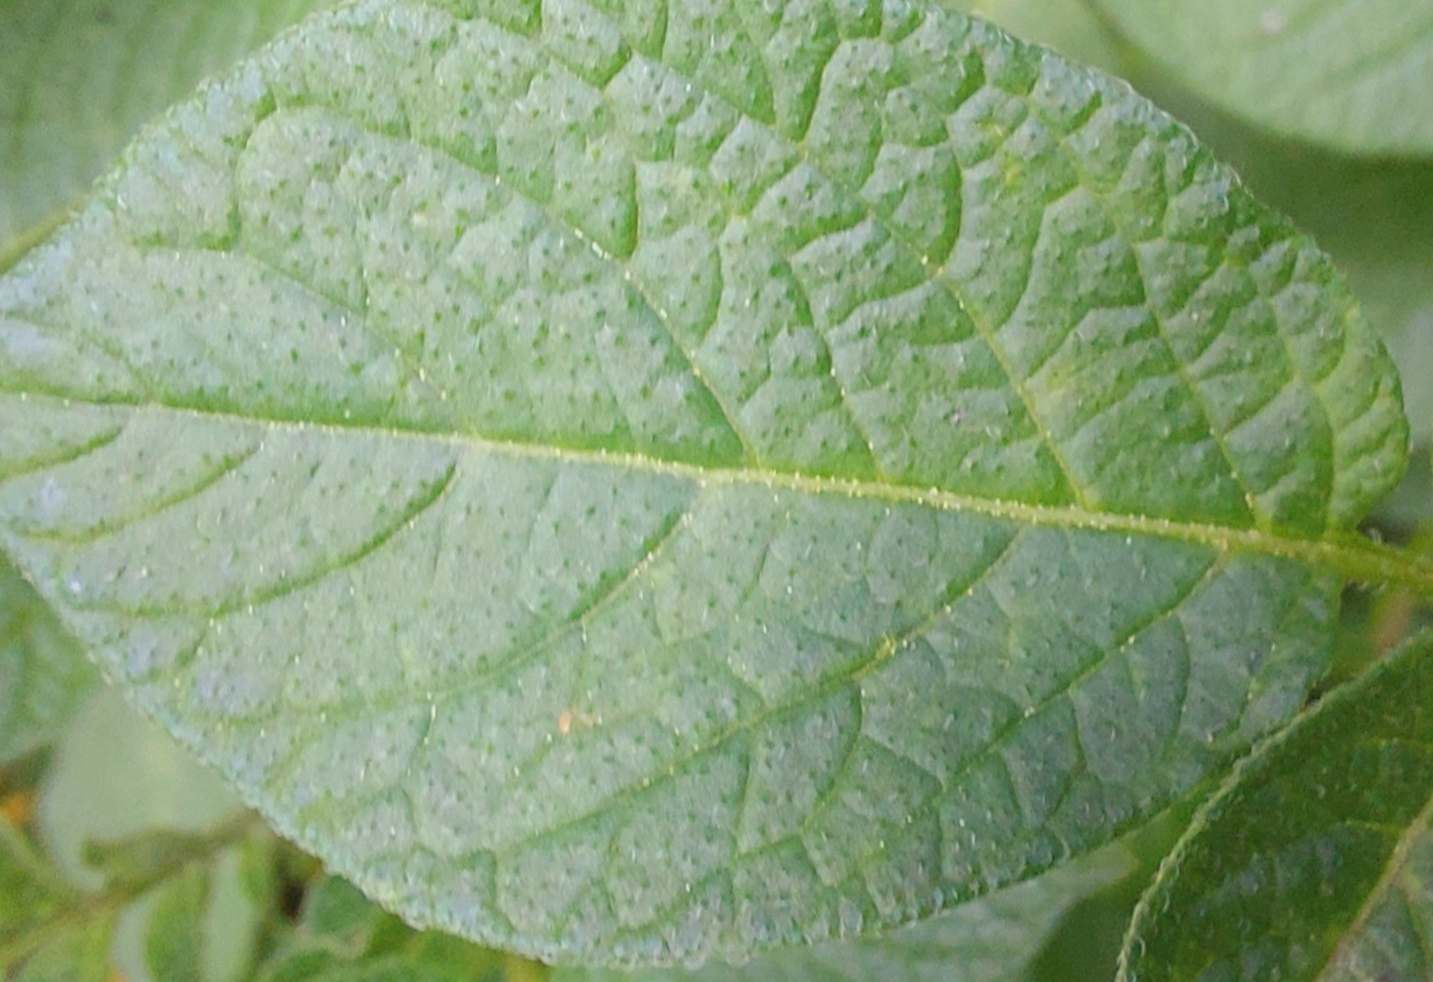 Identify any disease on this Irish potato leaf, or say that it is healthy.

healthy
